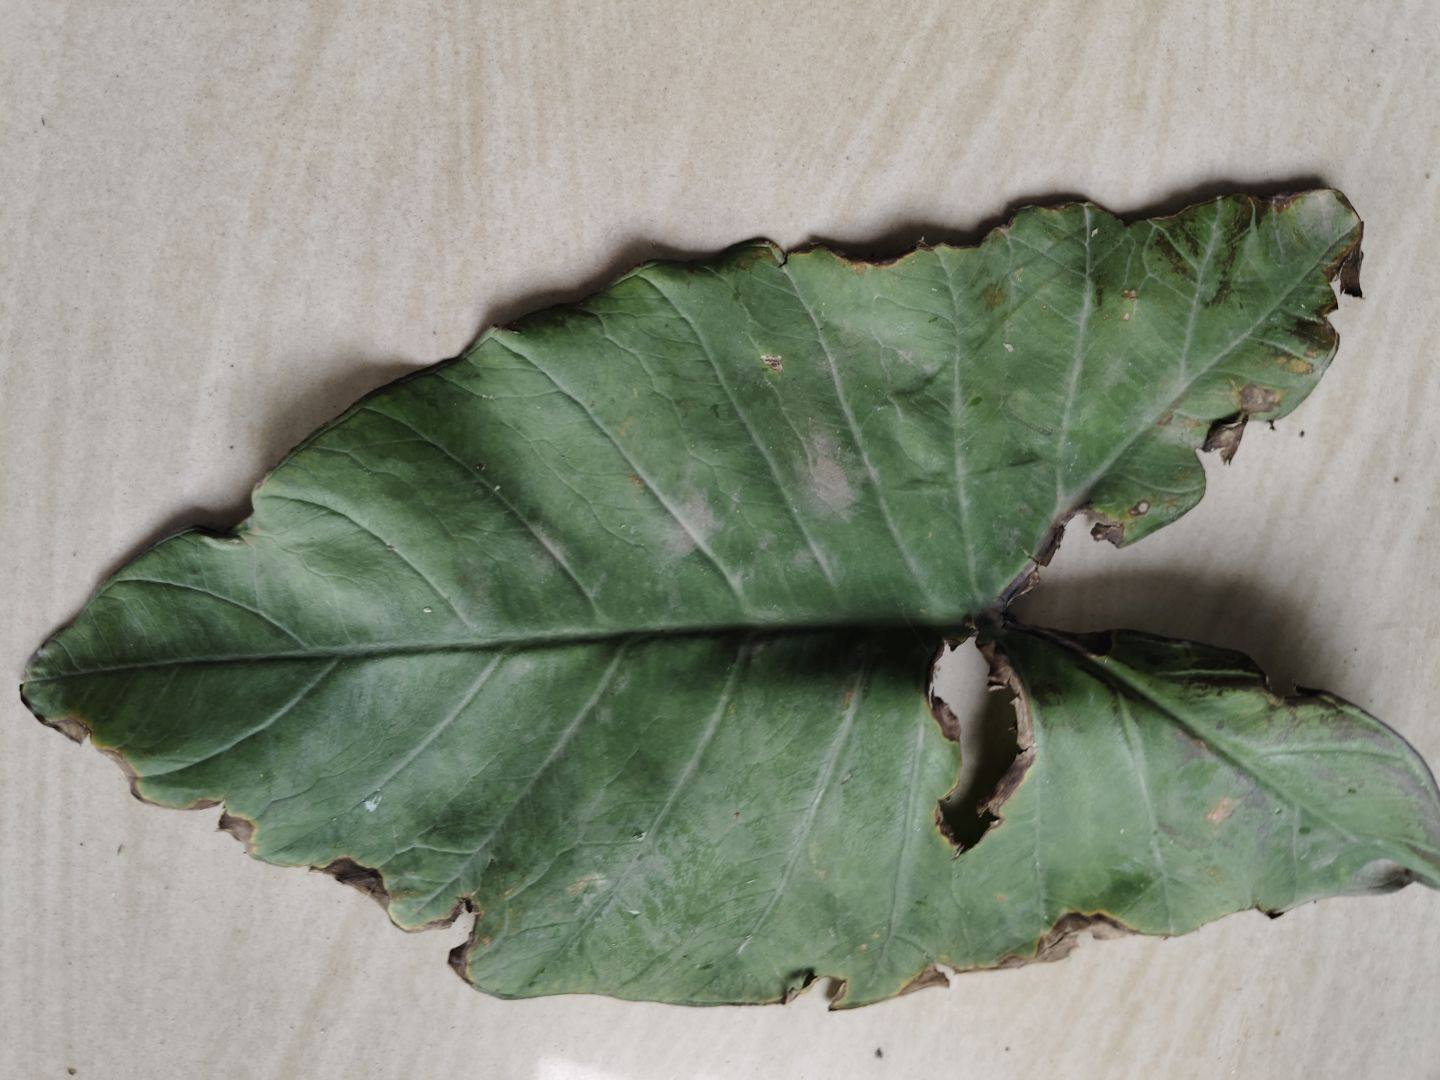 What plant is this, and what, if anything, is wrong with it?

taro, leaf blight
